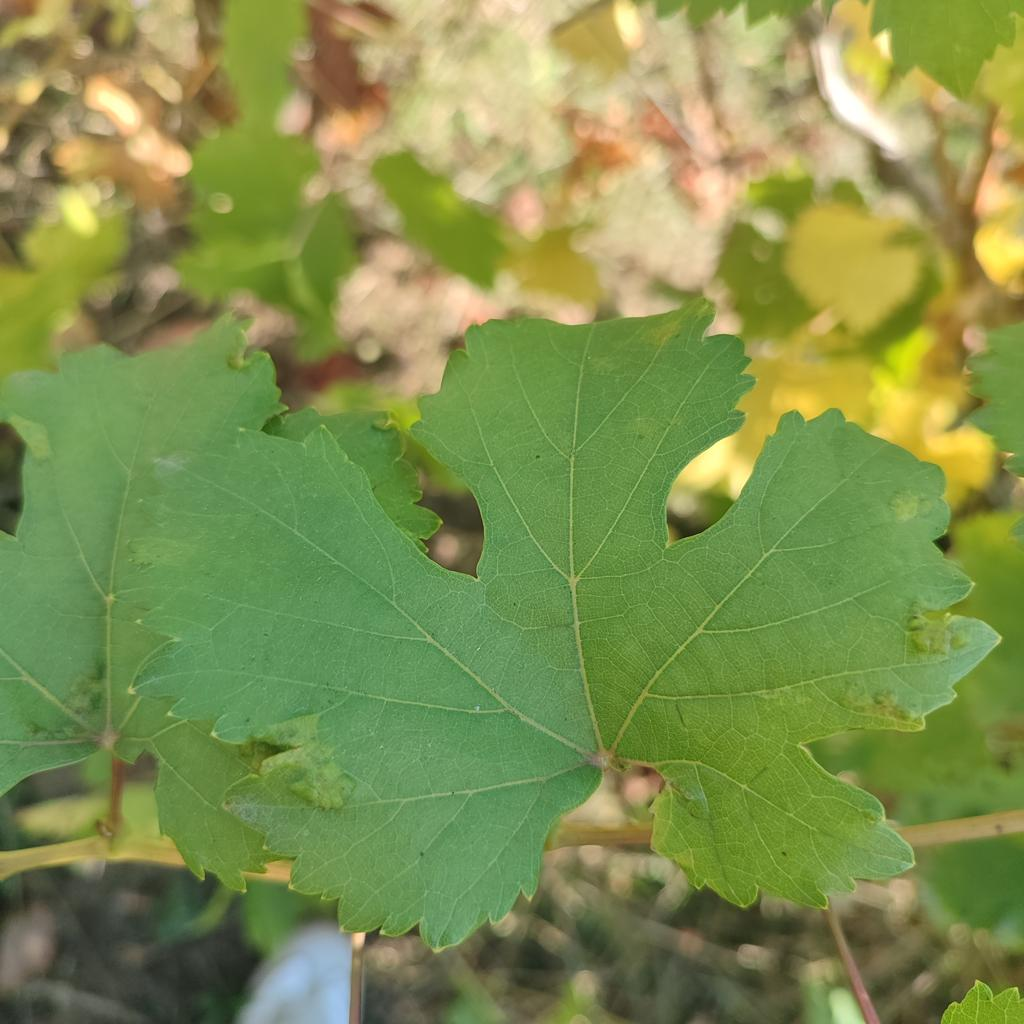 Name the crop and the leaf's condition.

grapevine, erineum mite
